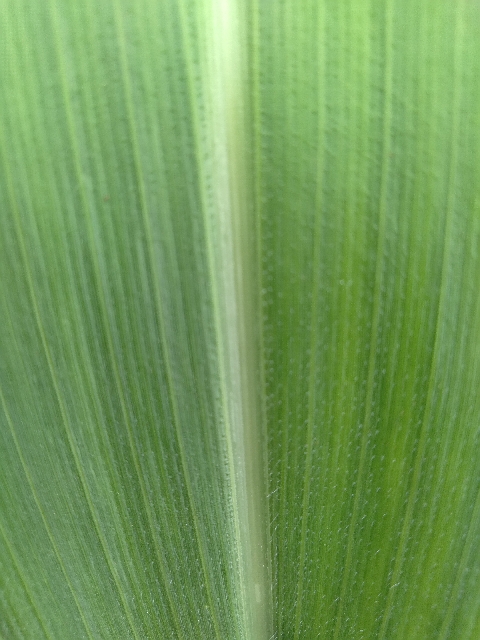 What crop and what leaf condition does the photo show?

maize, healthy
